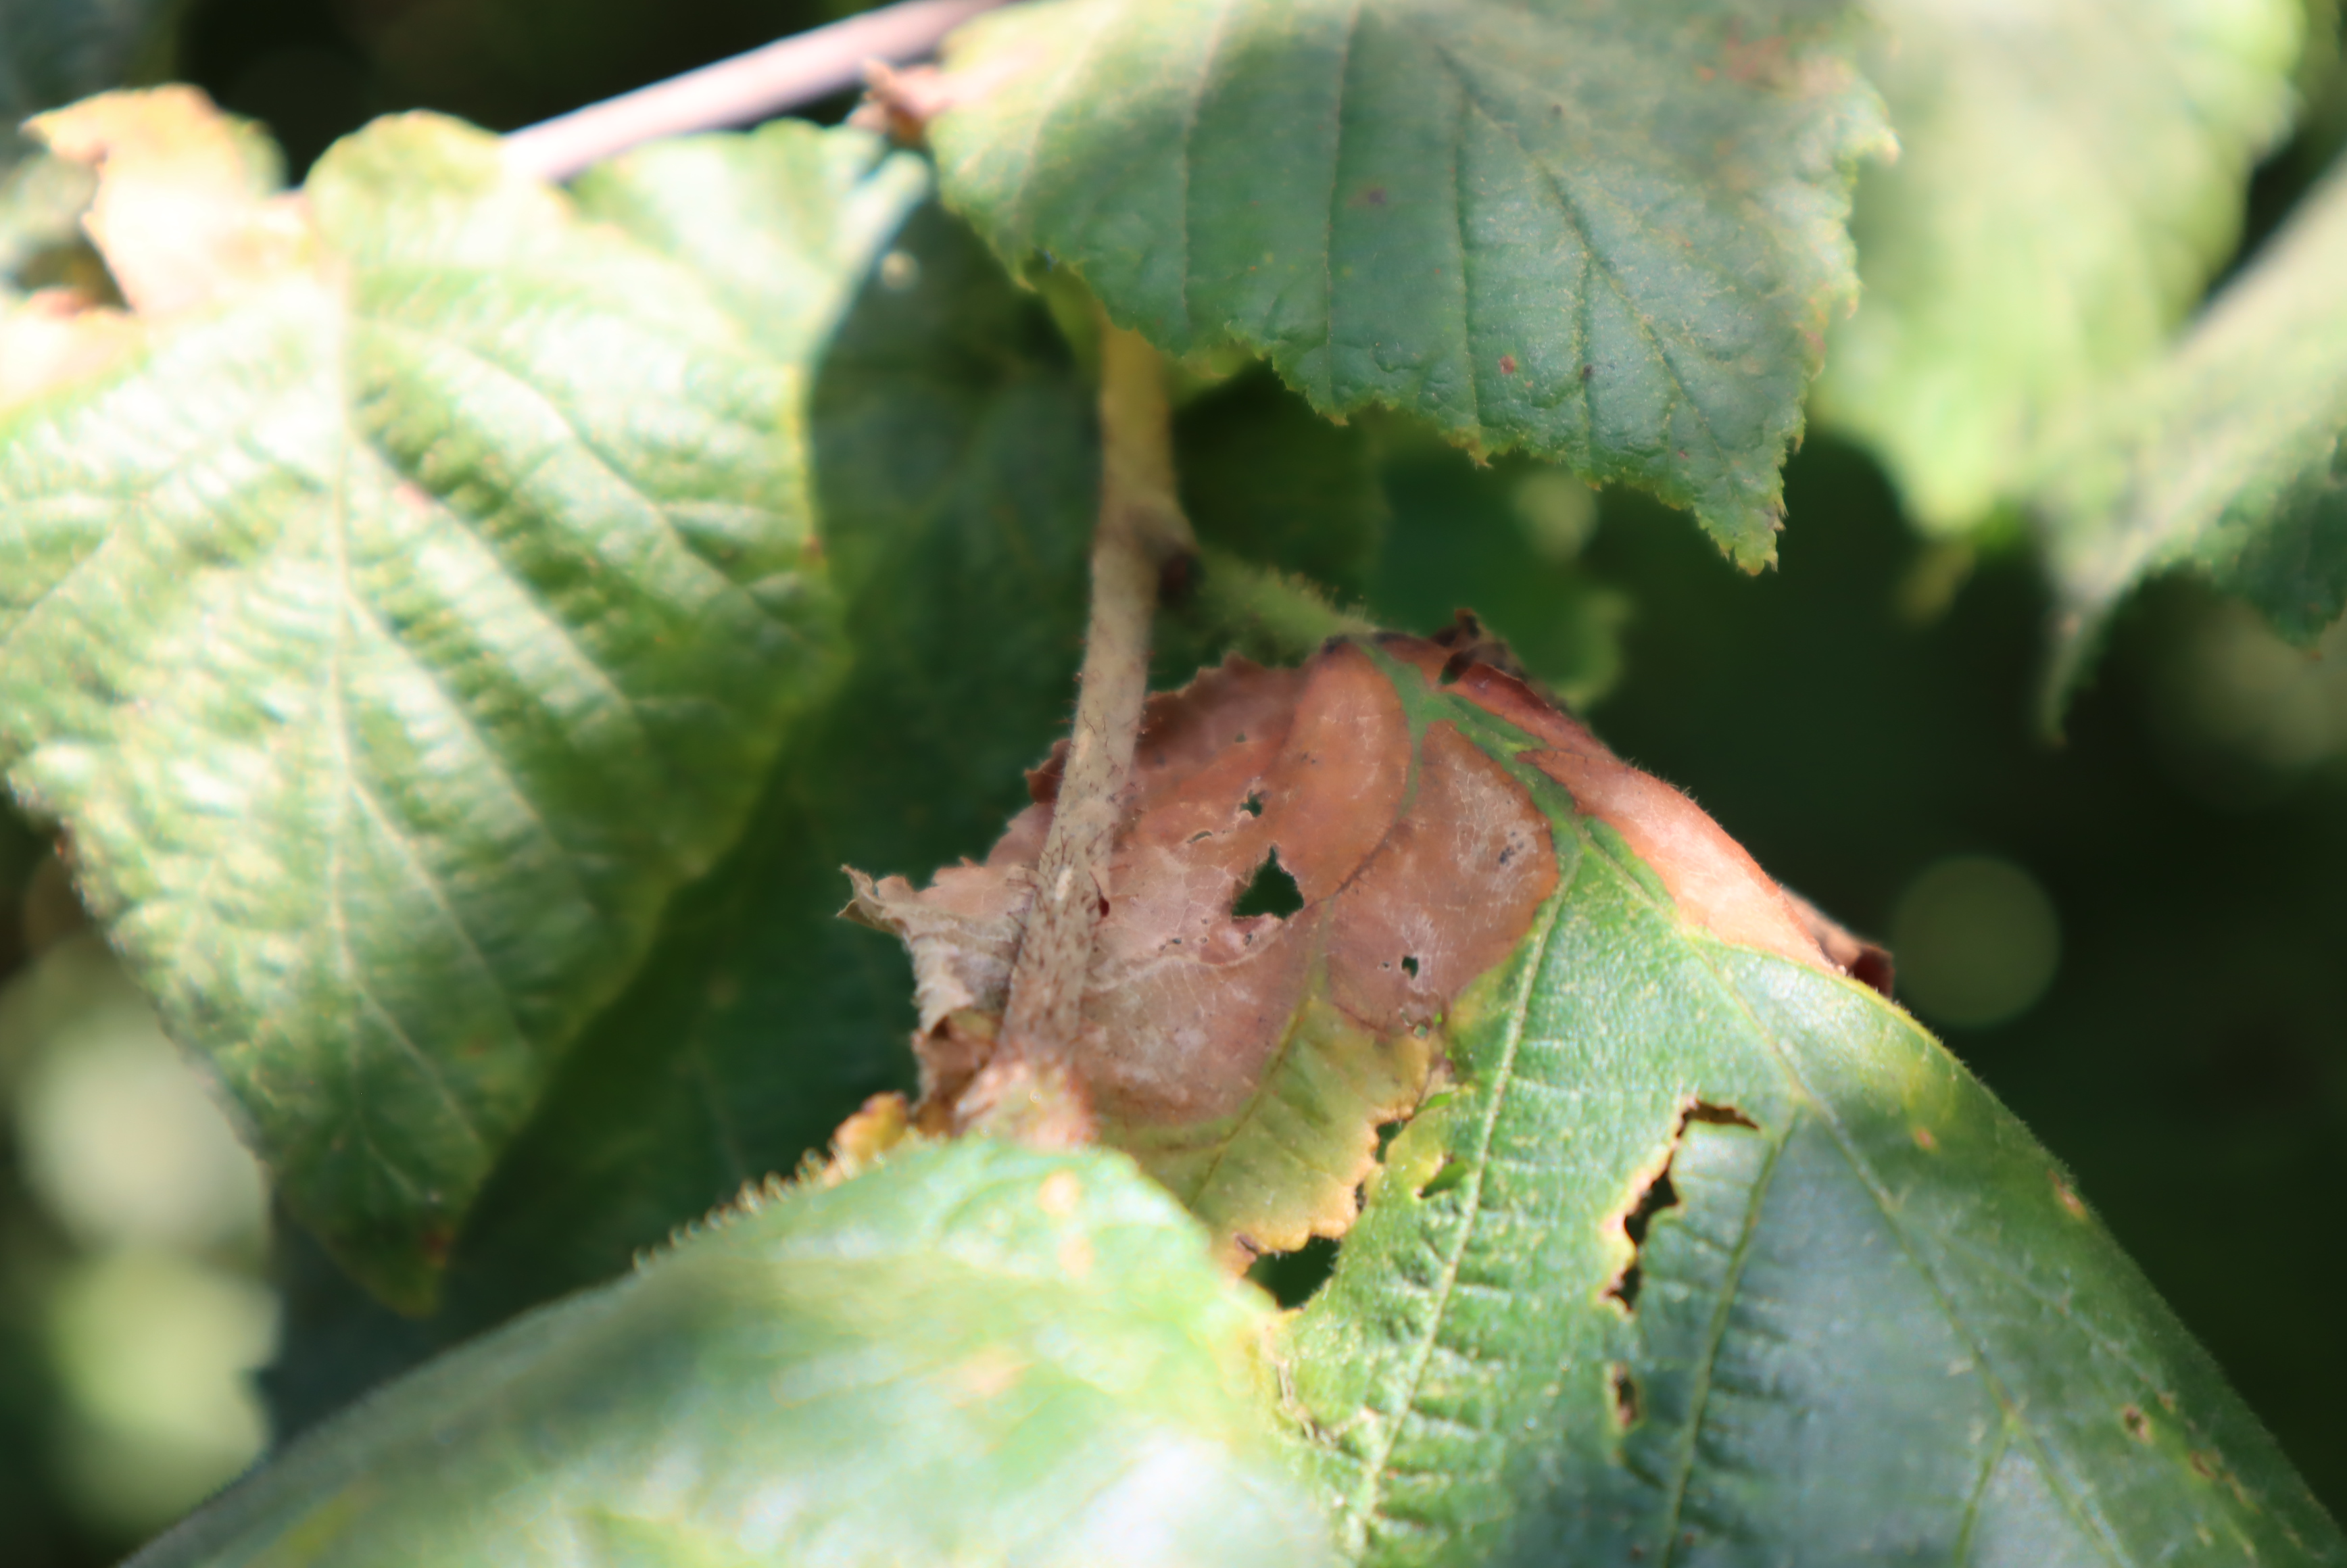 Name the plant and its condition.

hazel, sunburn
